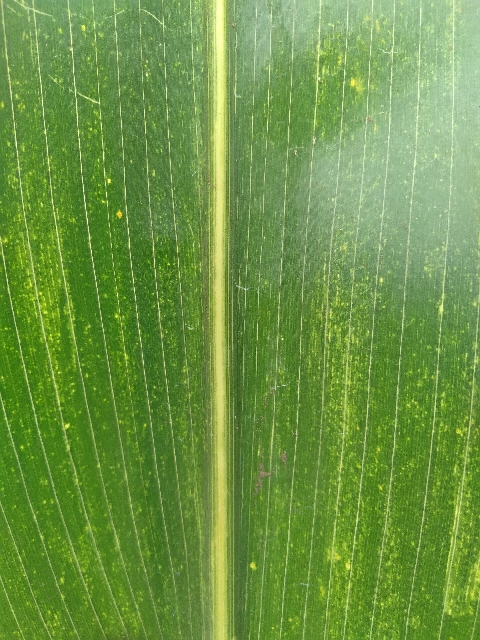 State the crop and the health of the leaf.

maize, maize lethal necrosis
